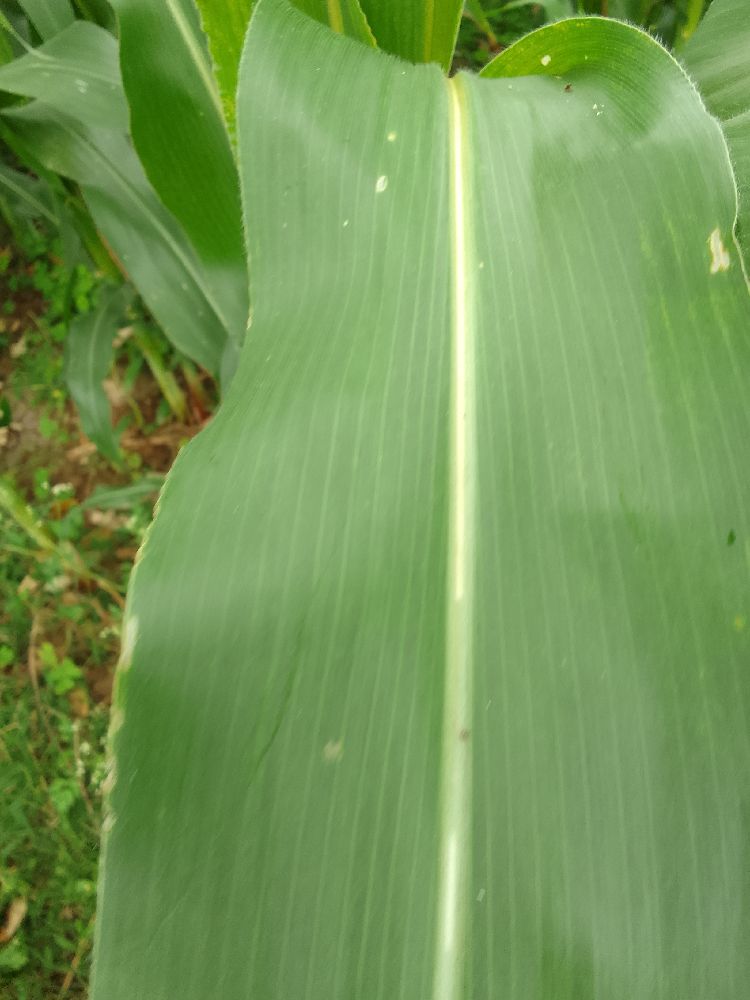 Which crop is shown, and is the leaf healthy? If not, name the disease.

maize, healthy
